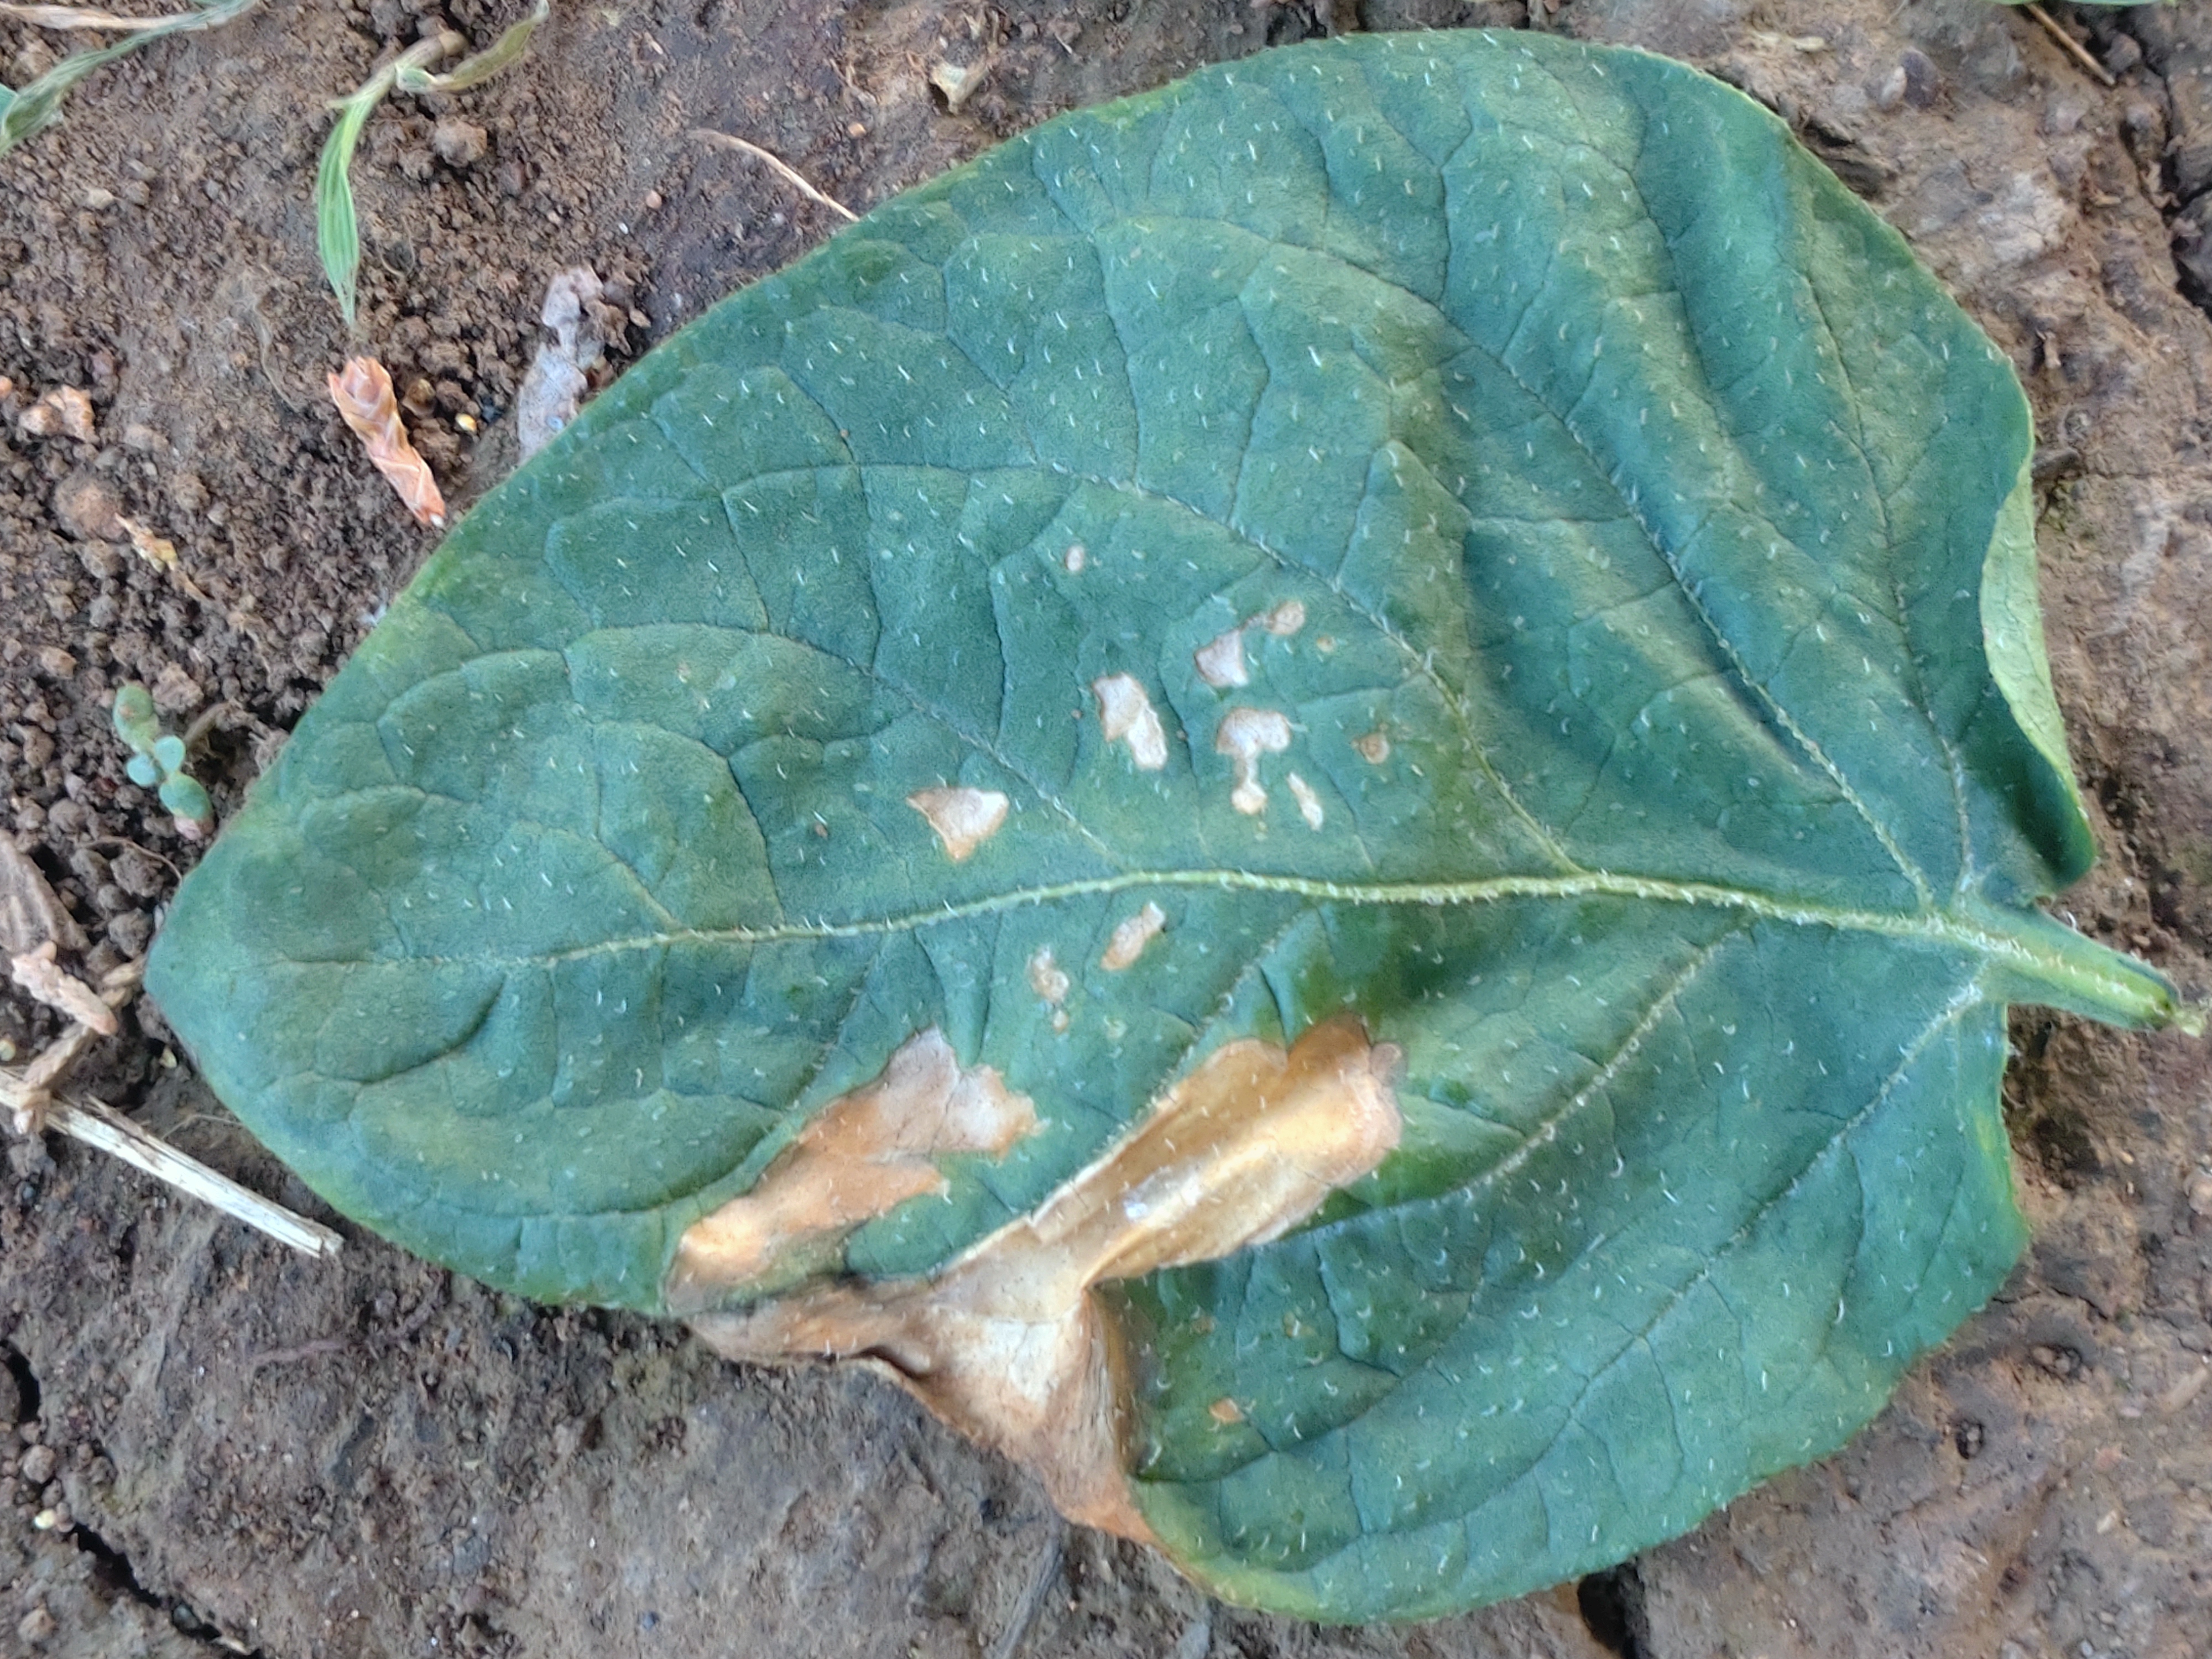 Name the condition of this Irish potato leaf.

early blight
